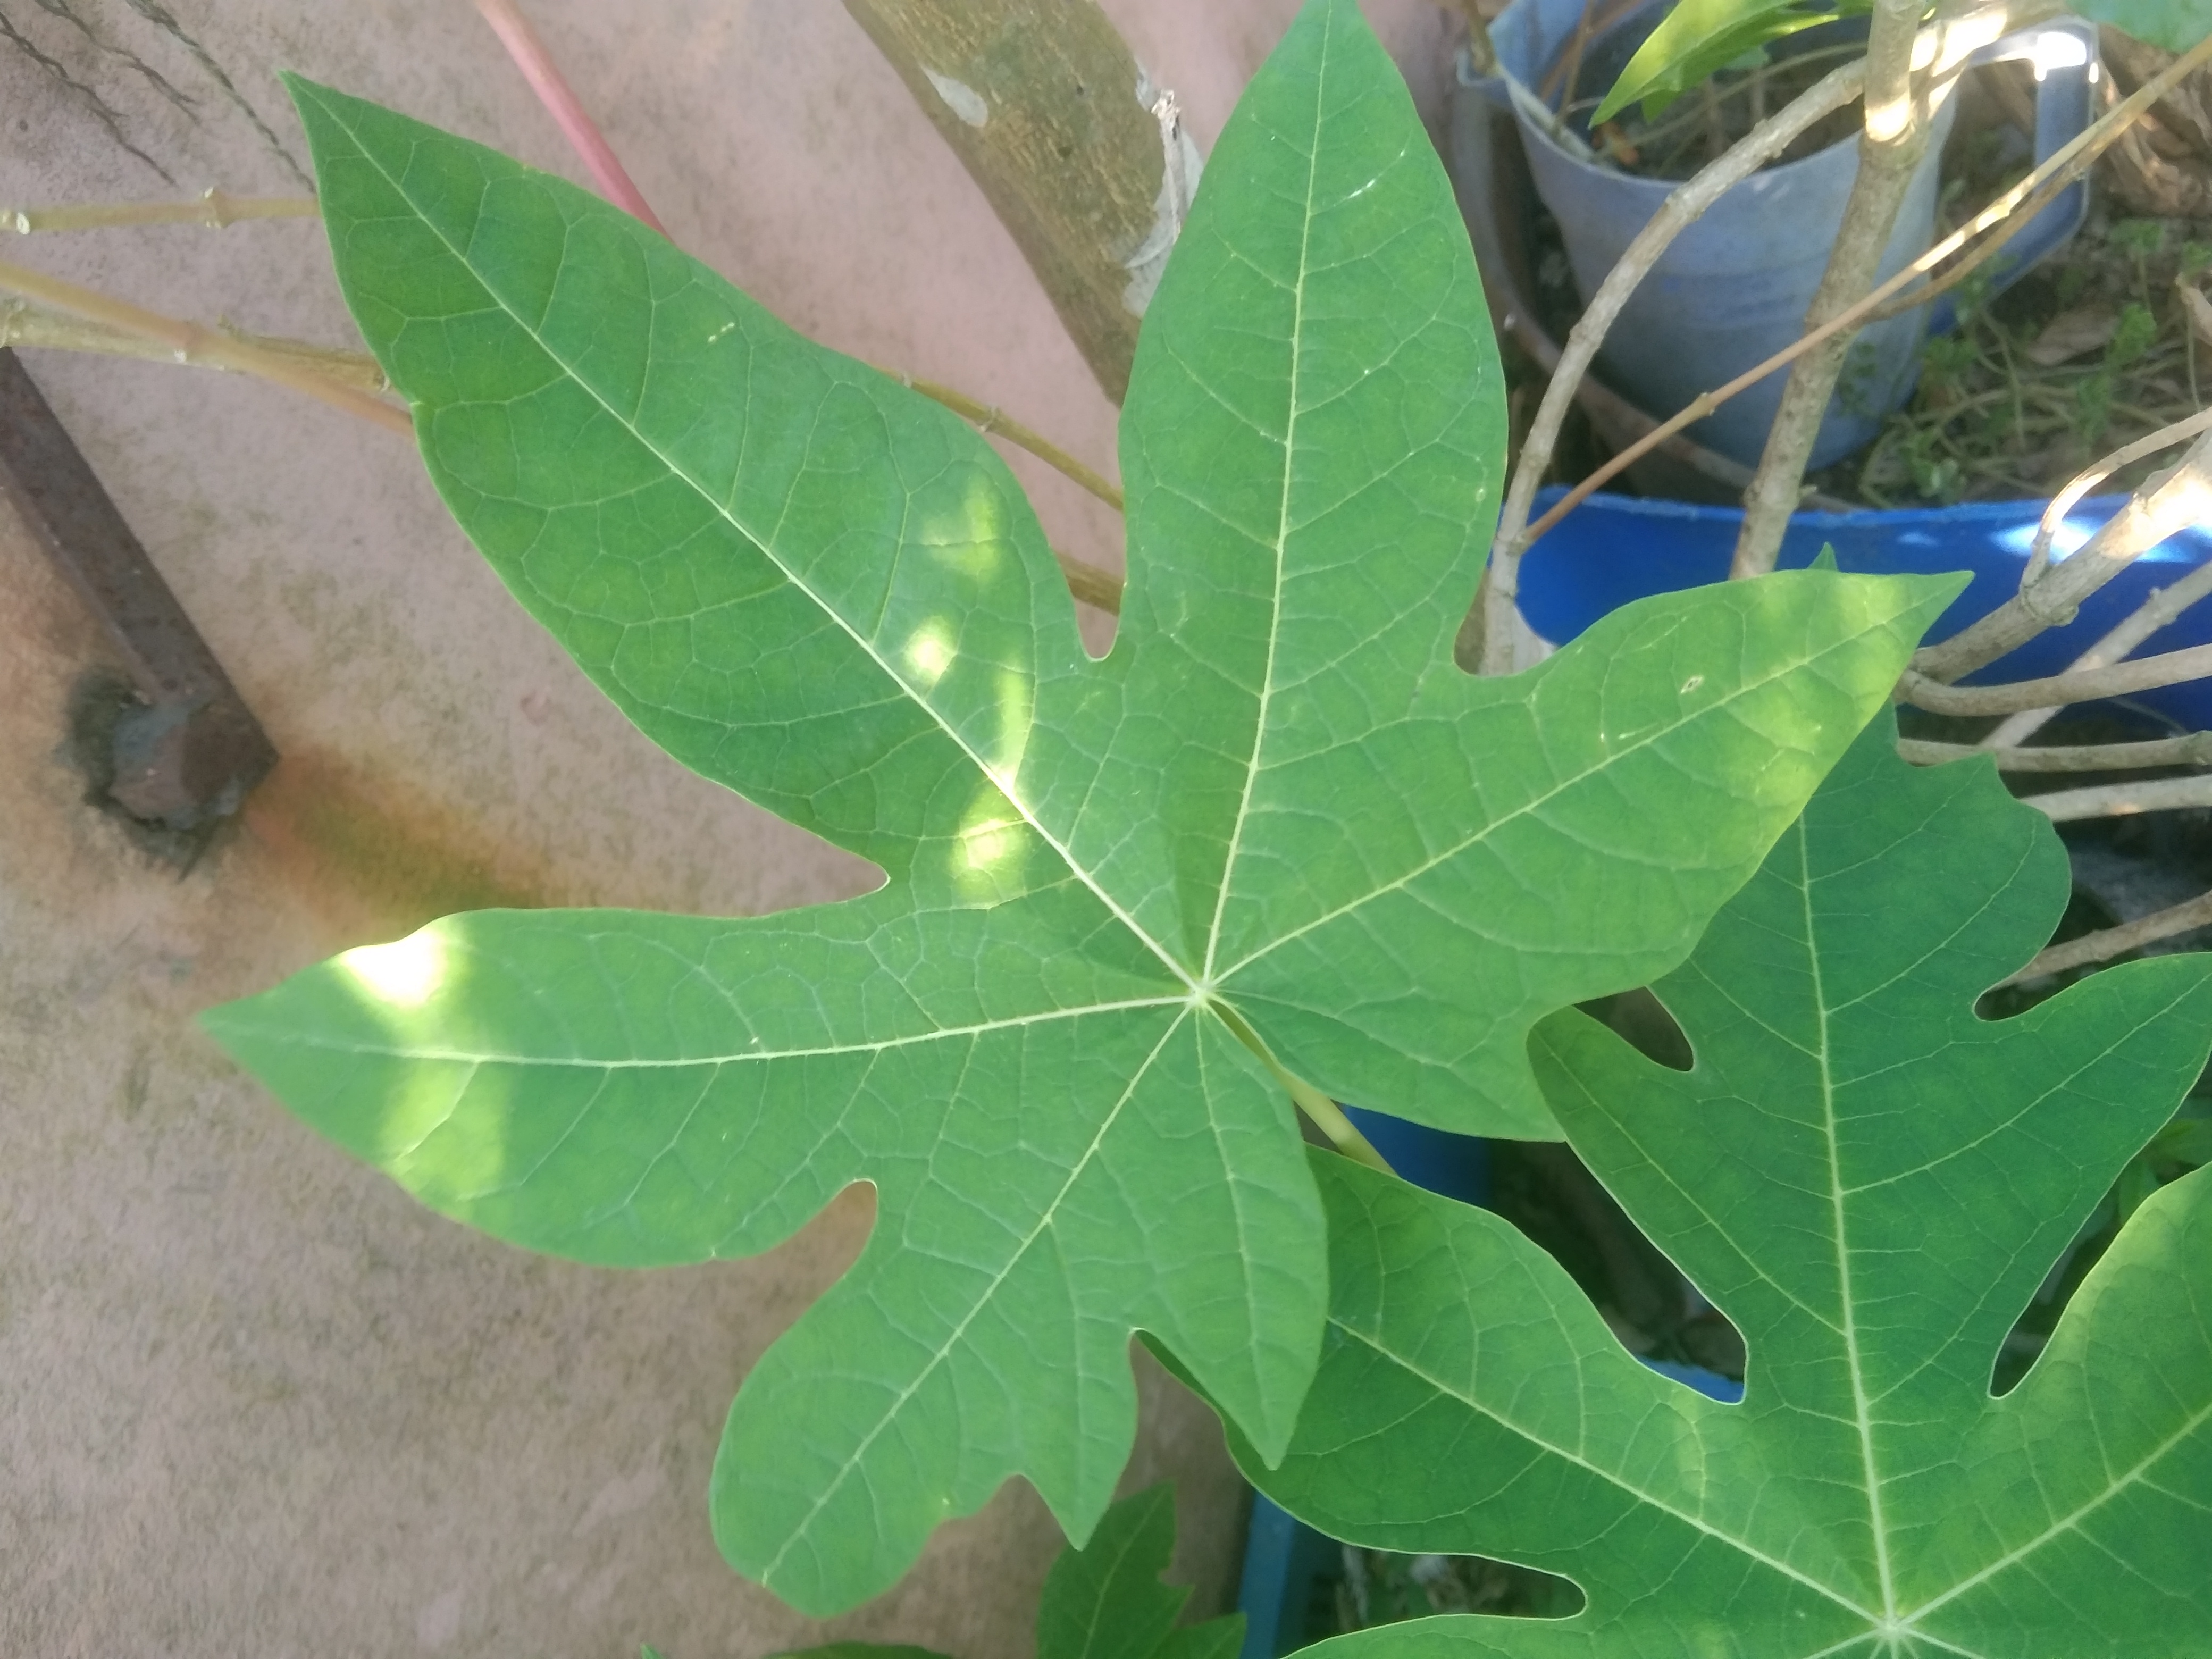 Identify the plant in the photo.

papaya
